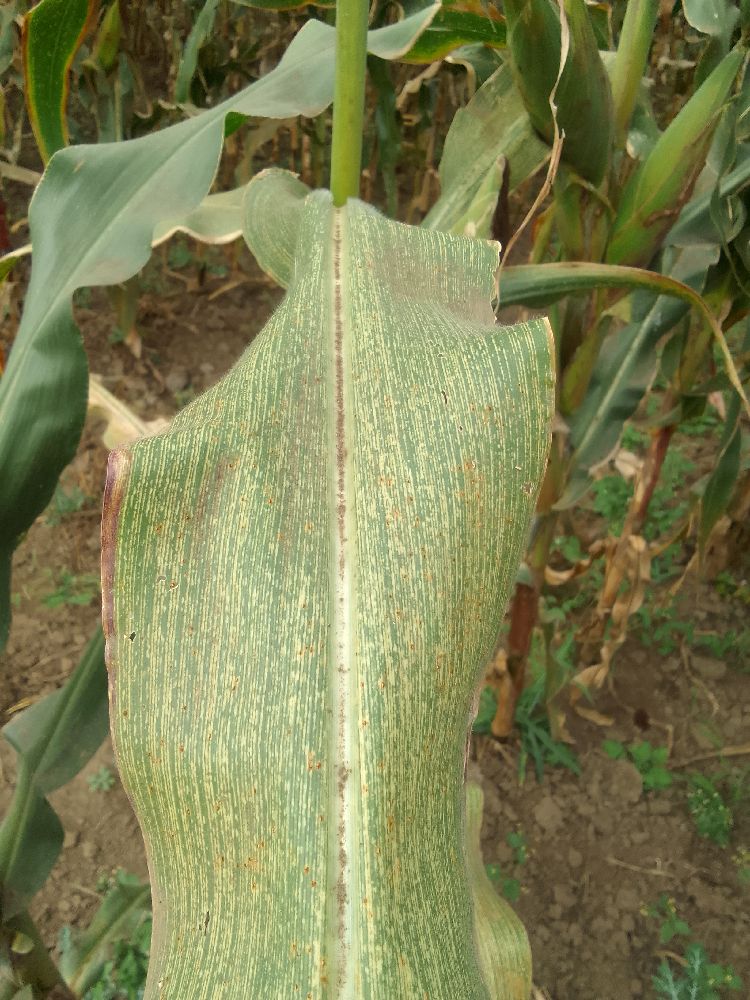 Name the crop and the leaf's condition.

maize, maize streak virus
